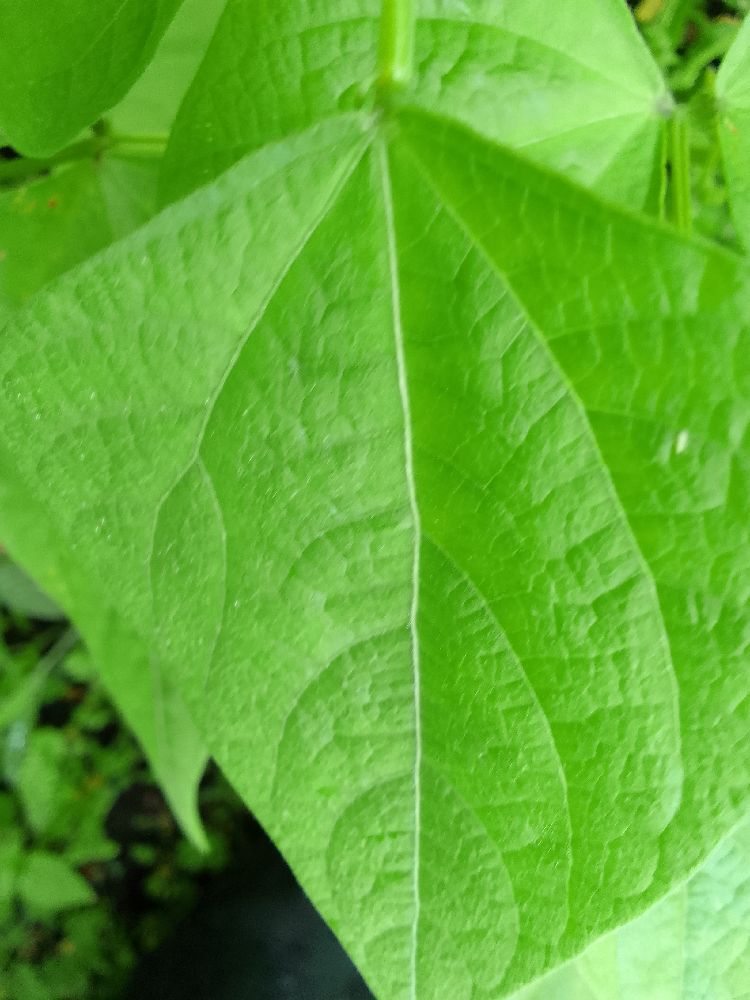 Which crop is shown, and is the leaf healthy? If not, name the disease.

common bean, healthy
